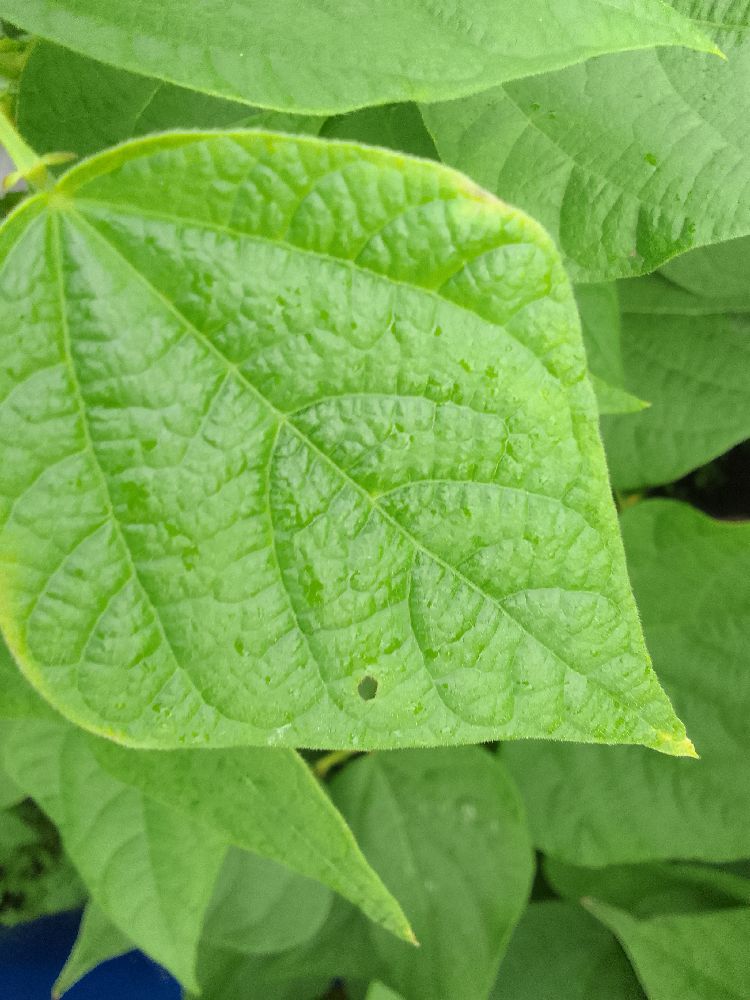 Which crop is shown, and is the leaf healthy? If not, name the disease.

common bean, healthy
